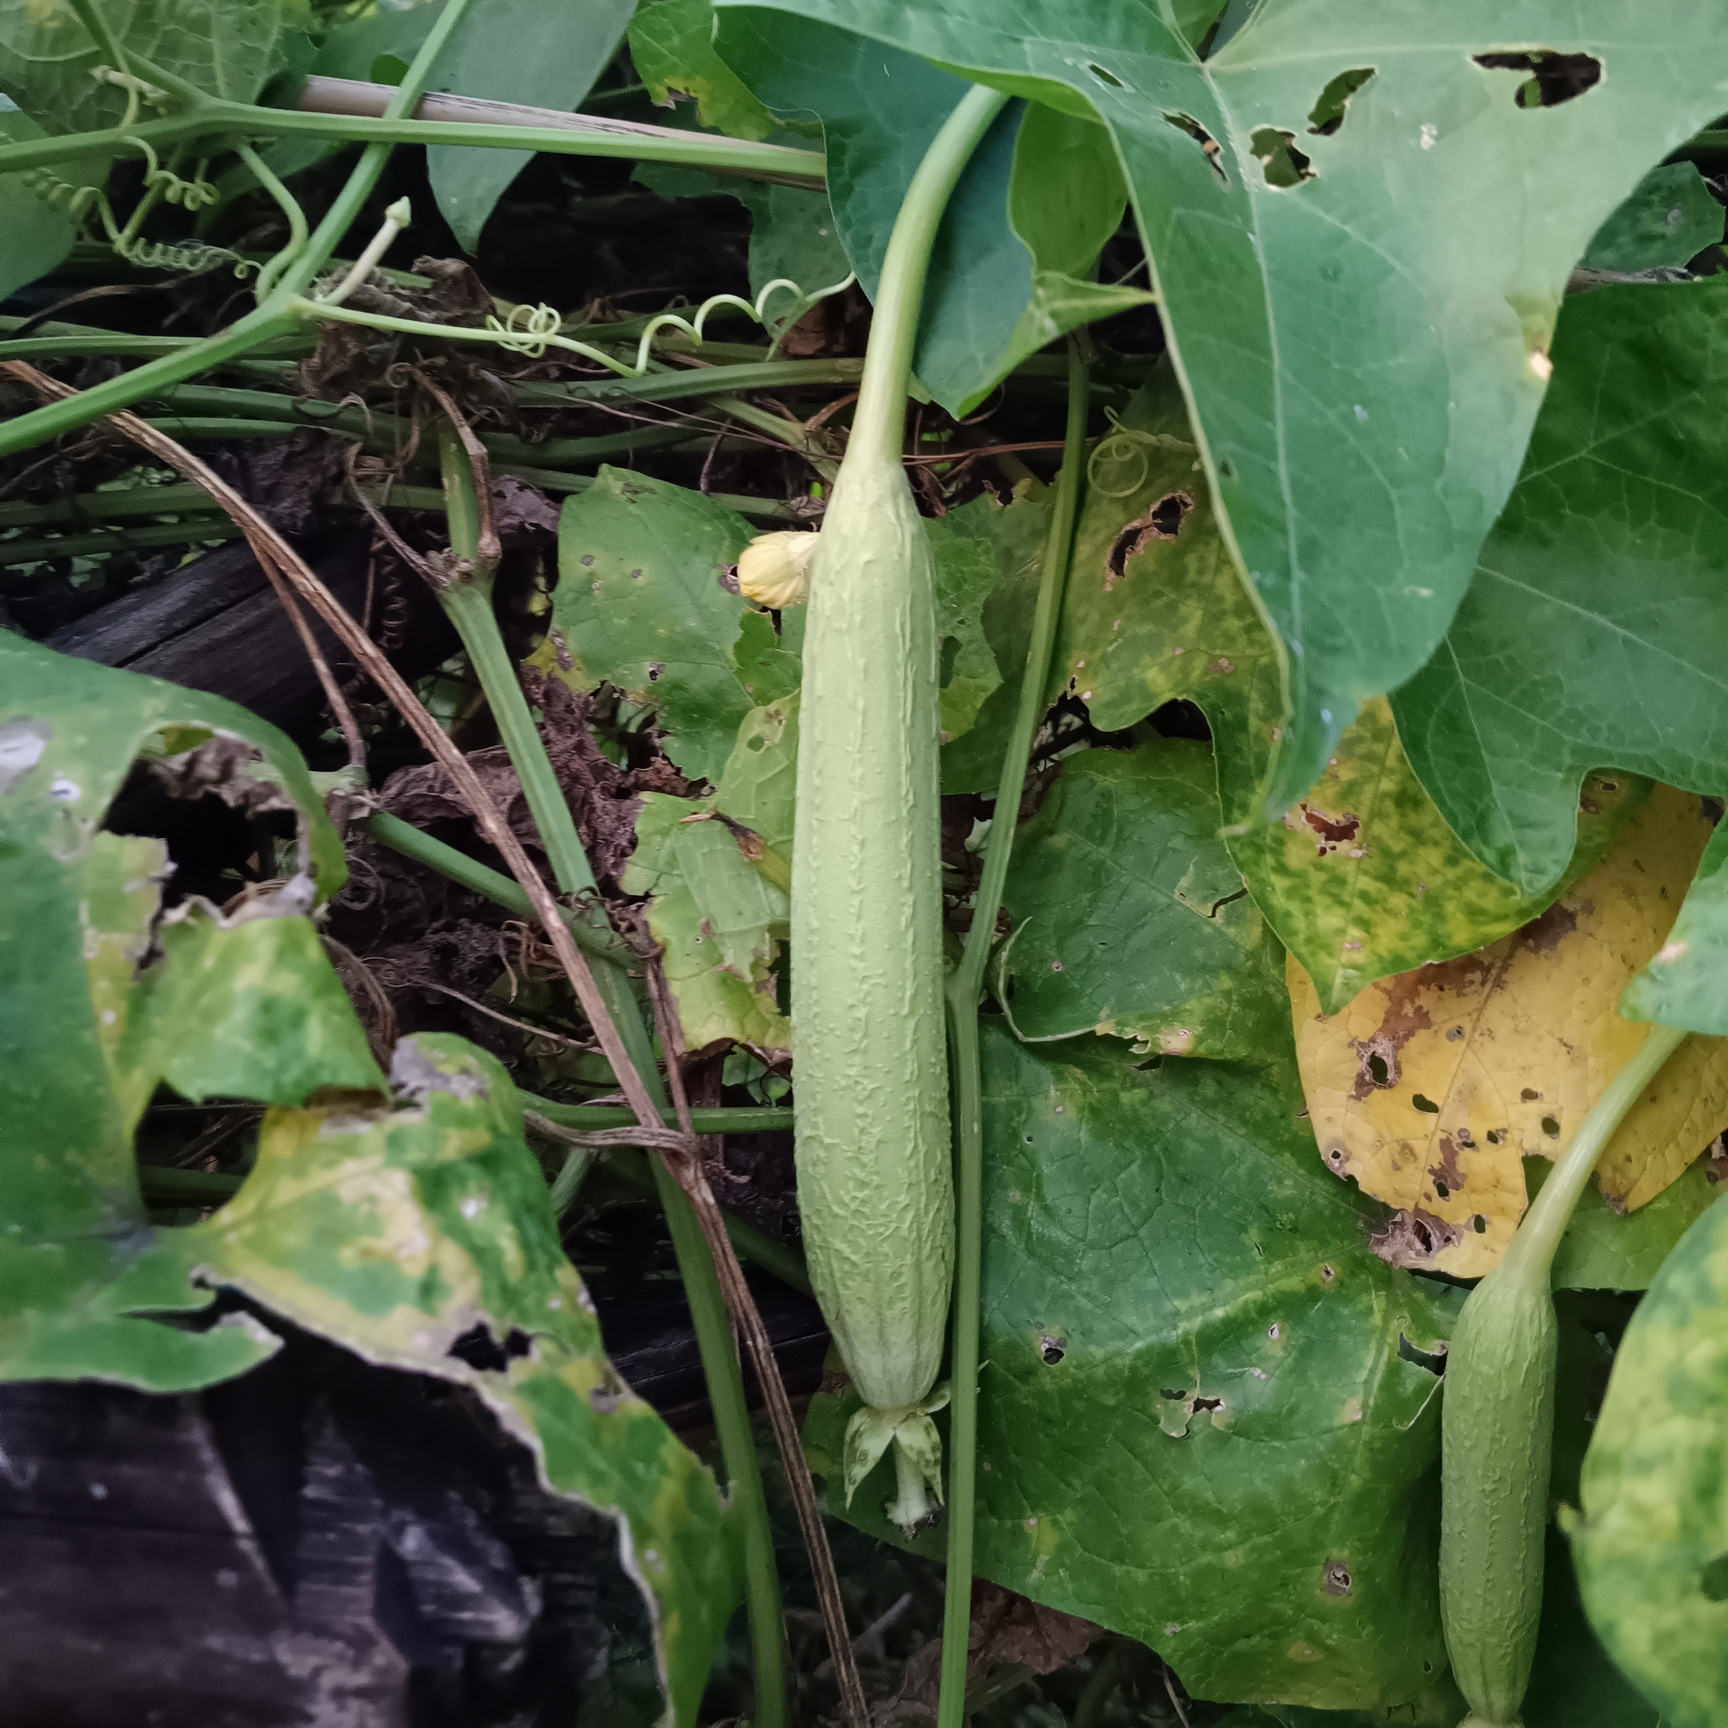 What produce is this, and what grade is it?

luffa, fresh
